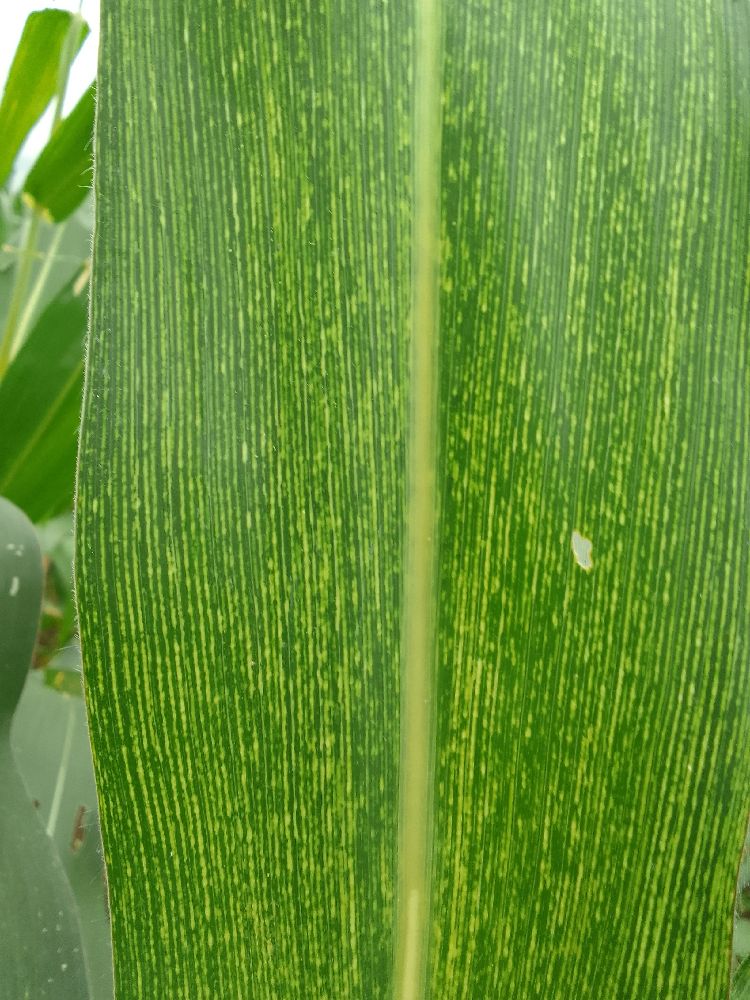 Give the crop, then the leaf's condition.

maize, maize streak virus
